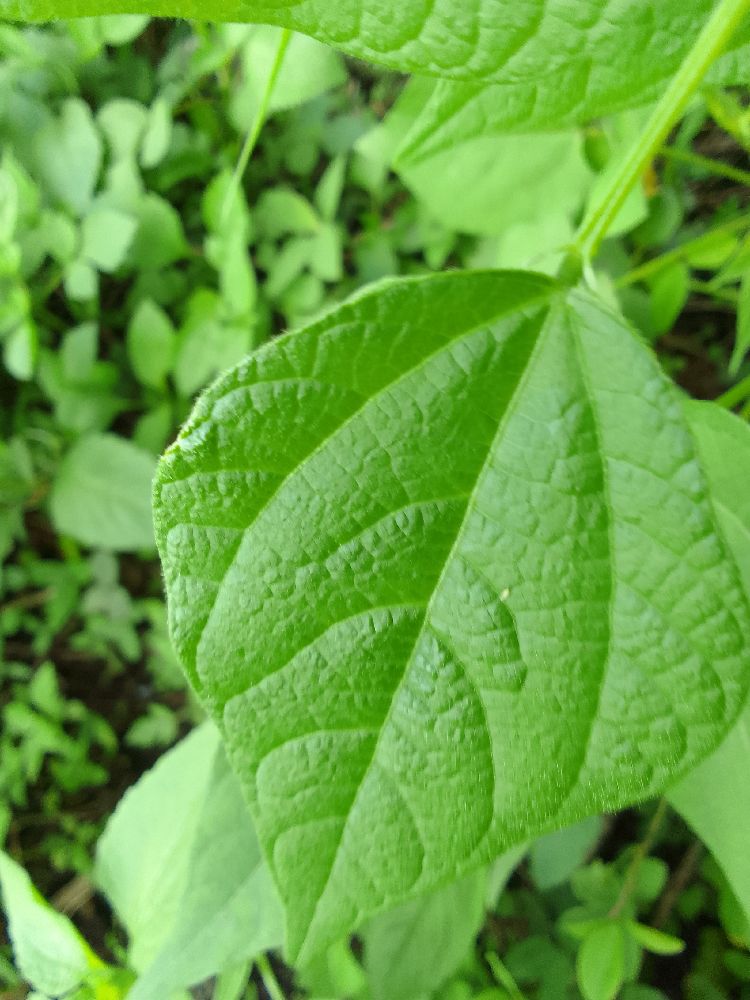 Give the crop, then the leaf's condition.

common bean, healthy
